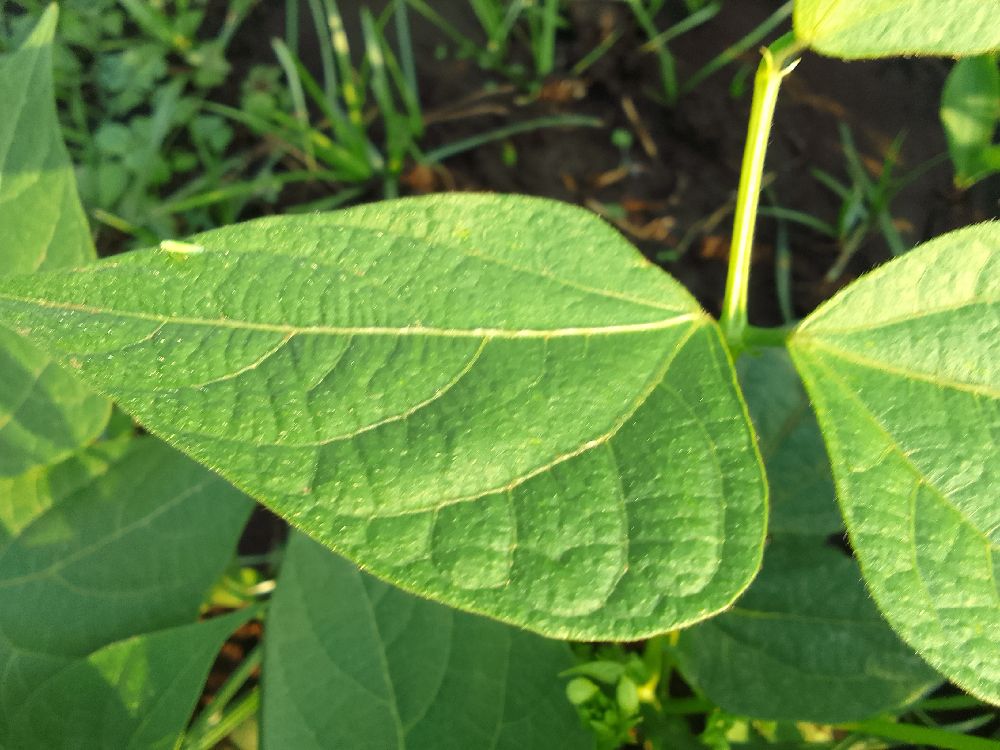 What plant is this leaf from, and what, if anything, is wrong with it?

common bean, healthy
